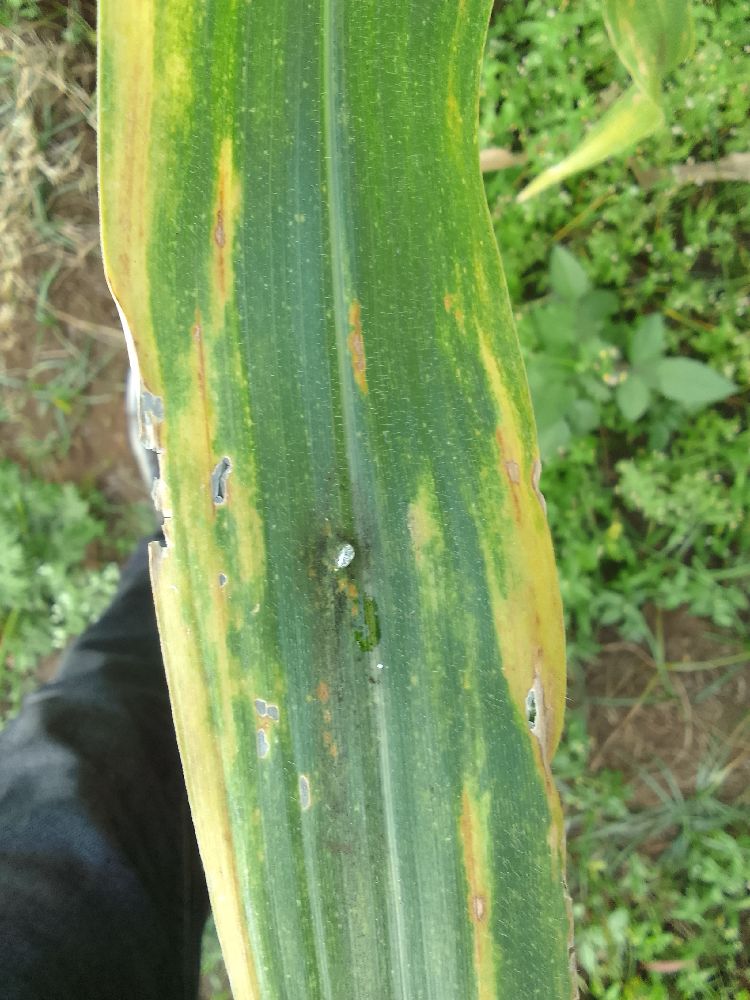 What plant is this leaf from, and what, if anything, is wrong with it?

maize, maize lethal necrosis
